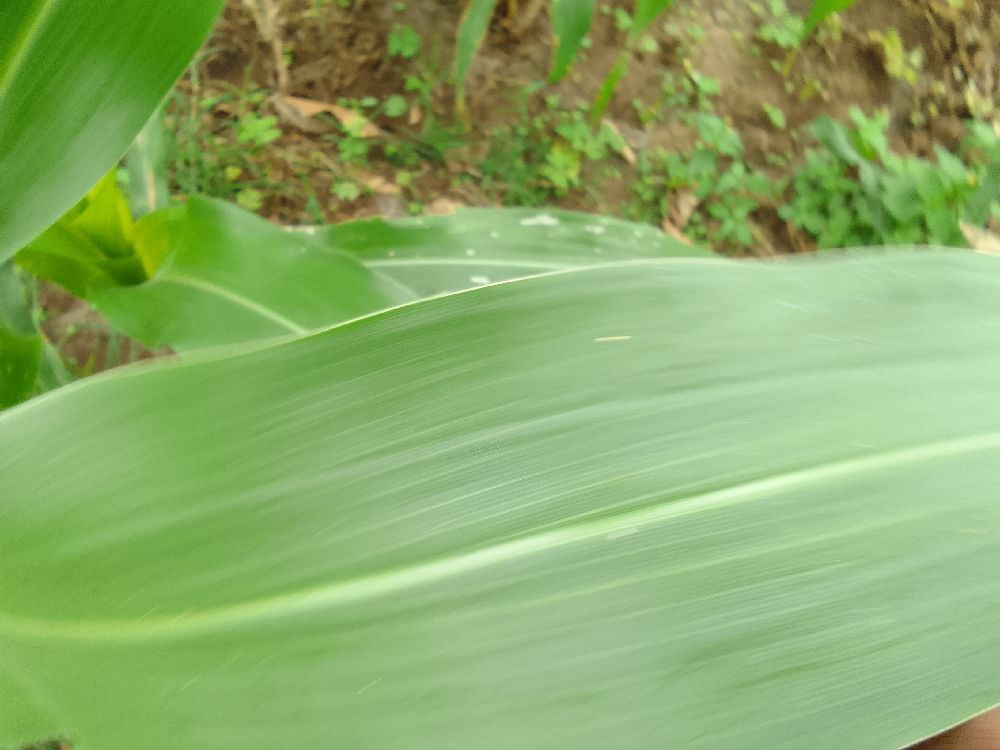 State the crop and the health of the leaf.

maize, healthy
